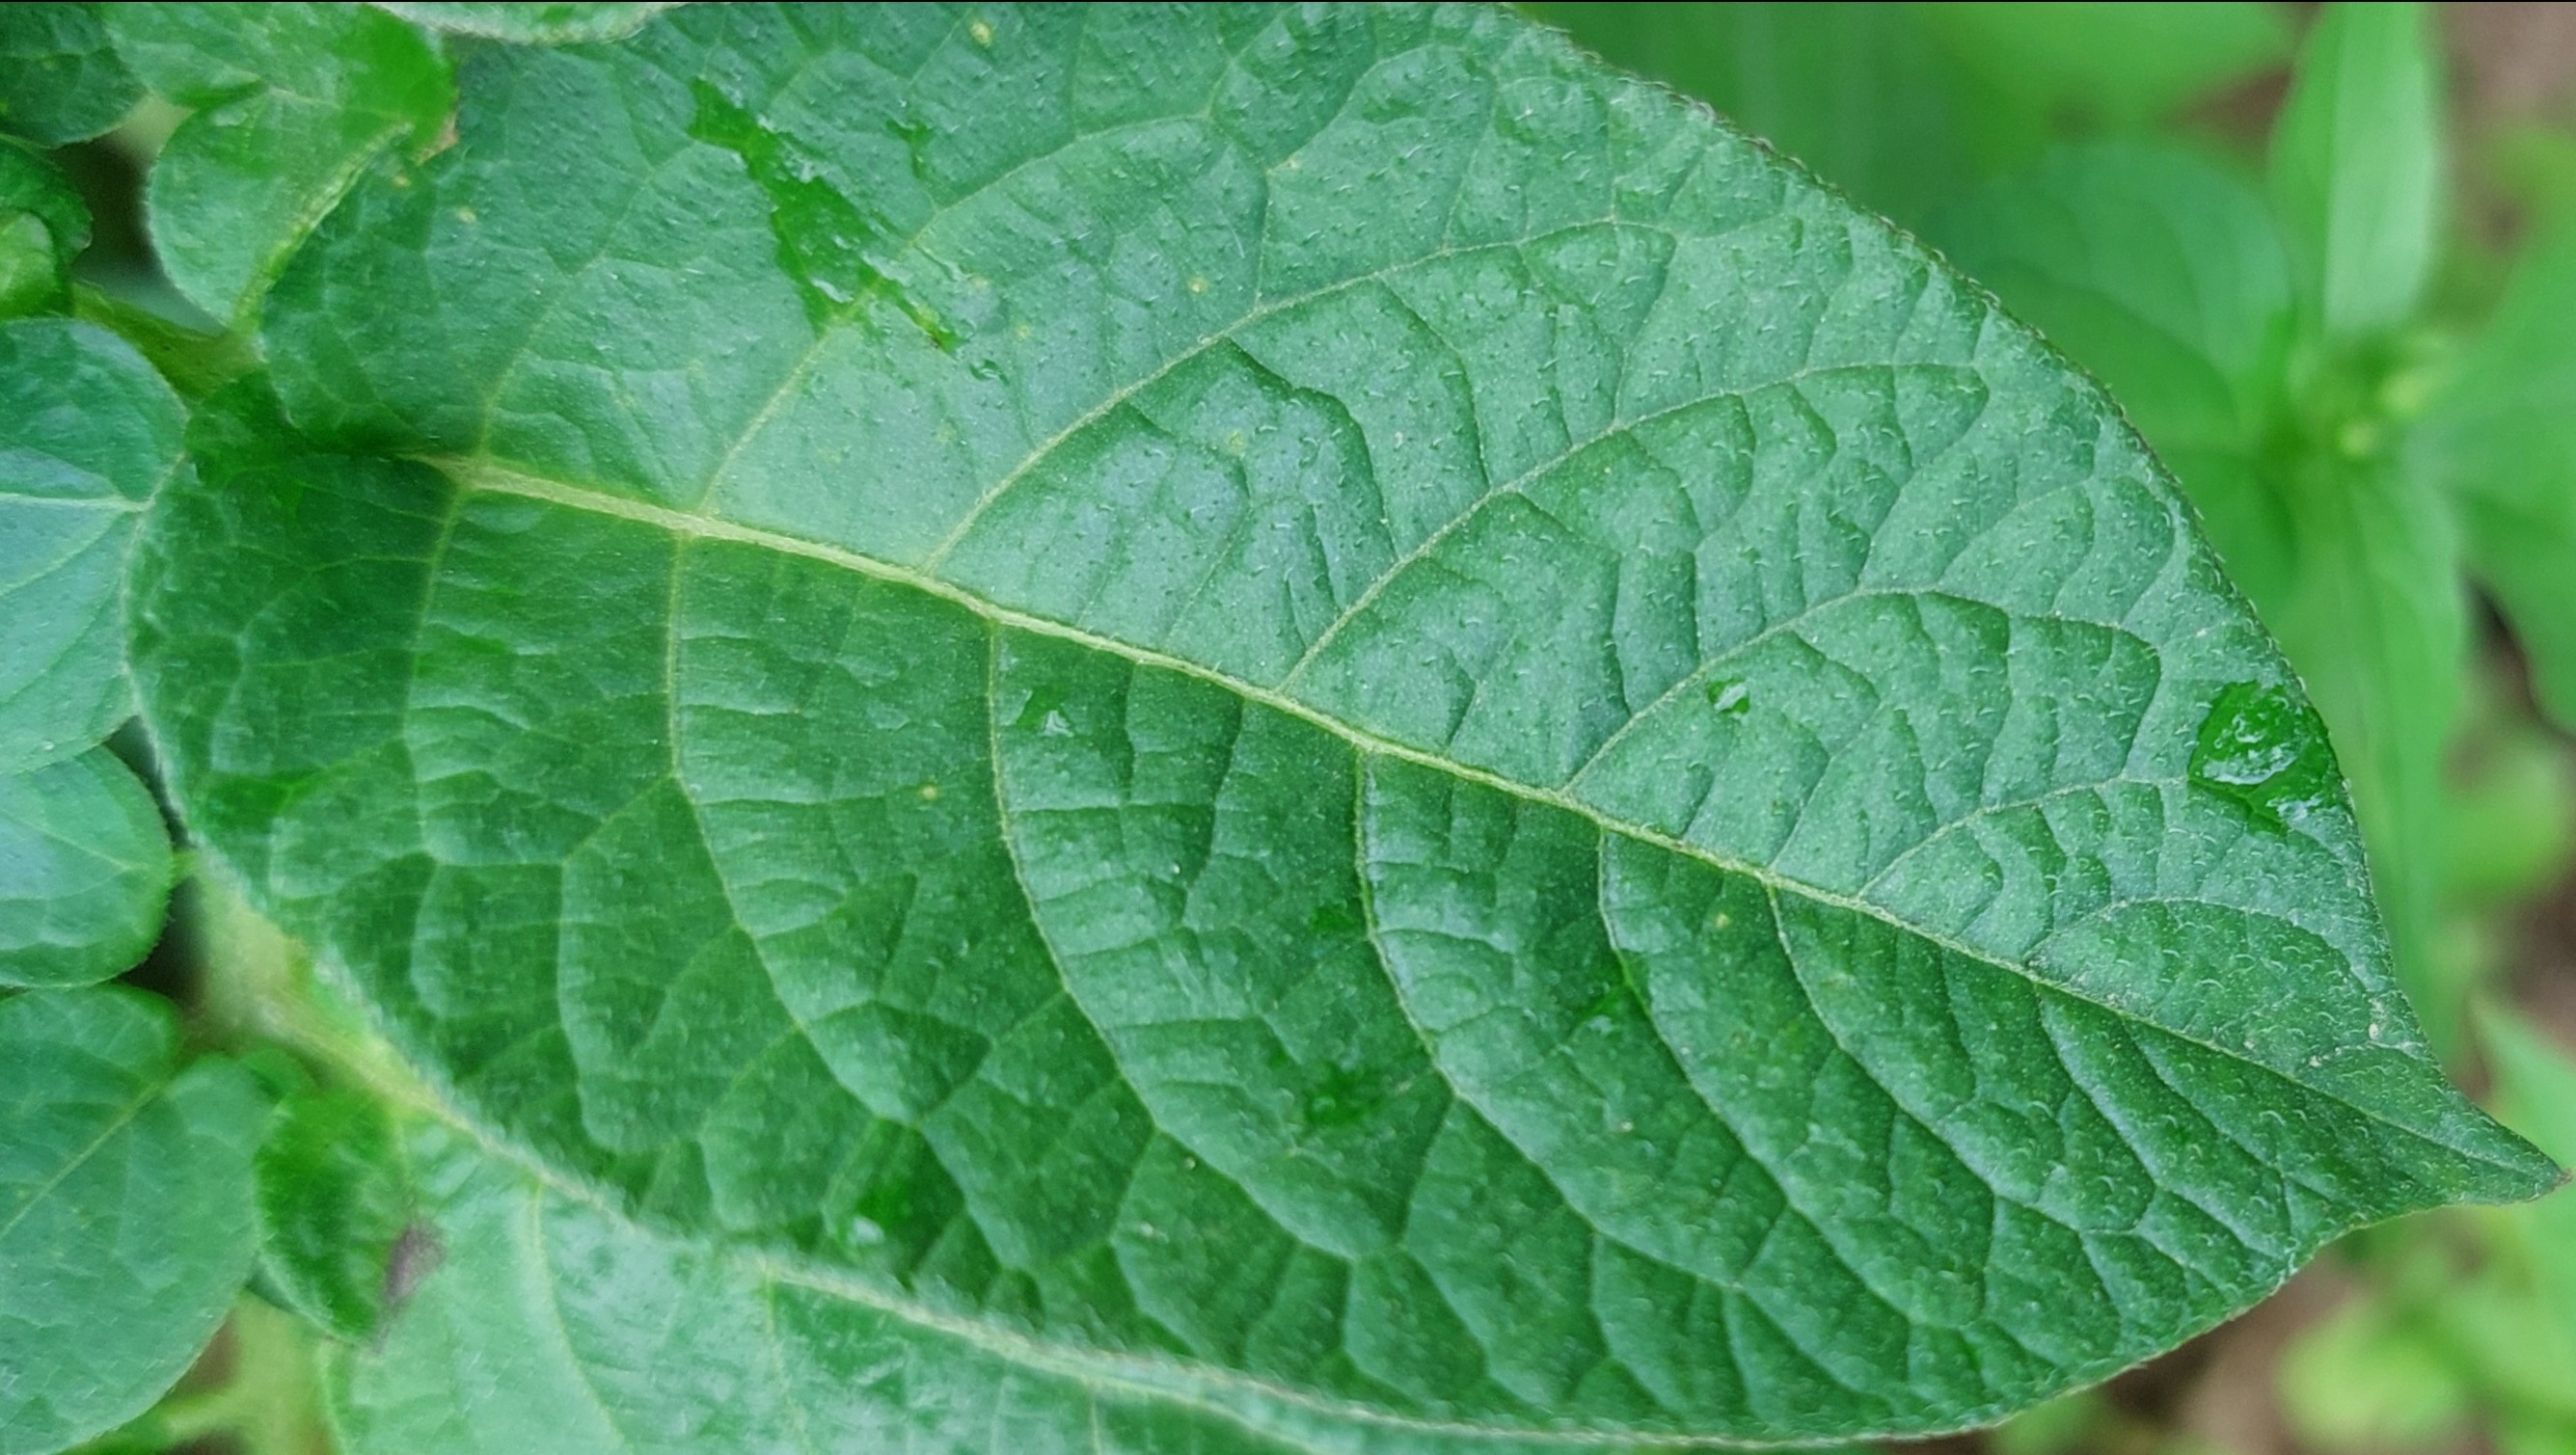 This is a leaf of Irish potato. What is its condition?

healthy
